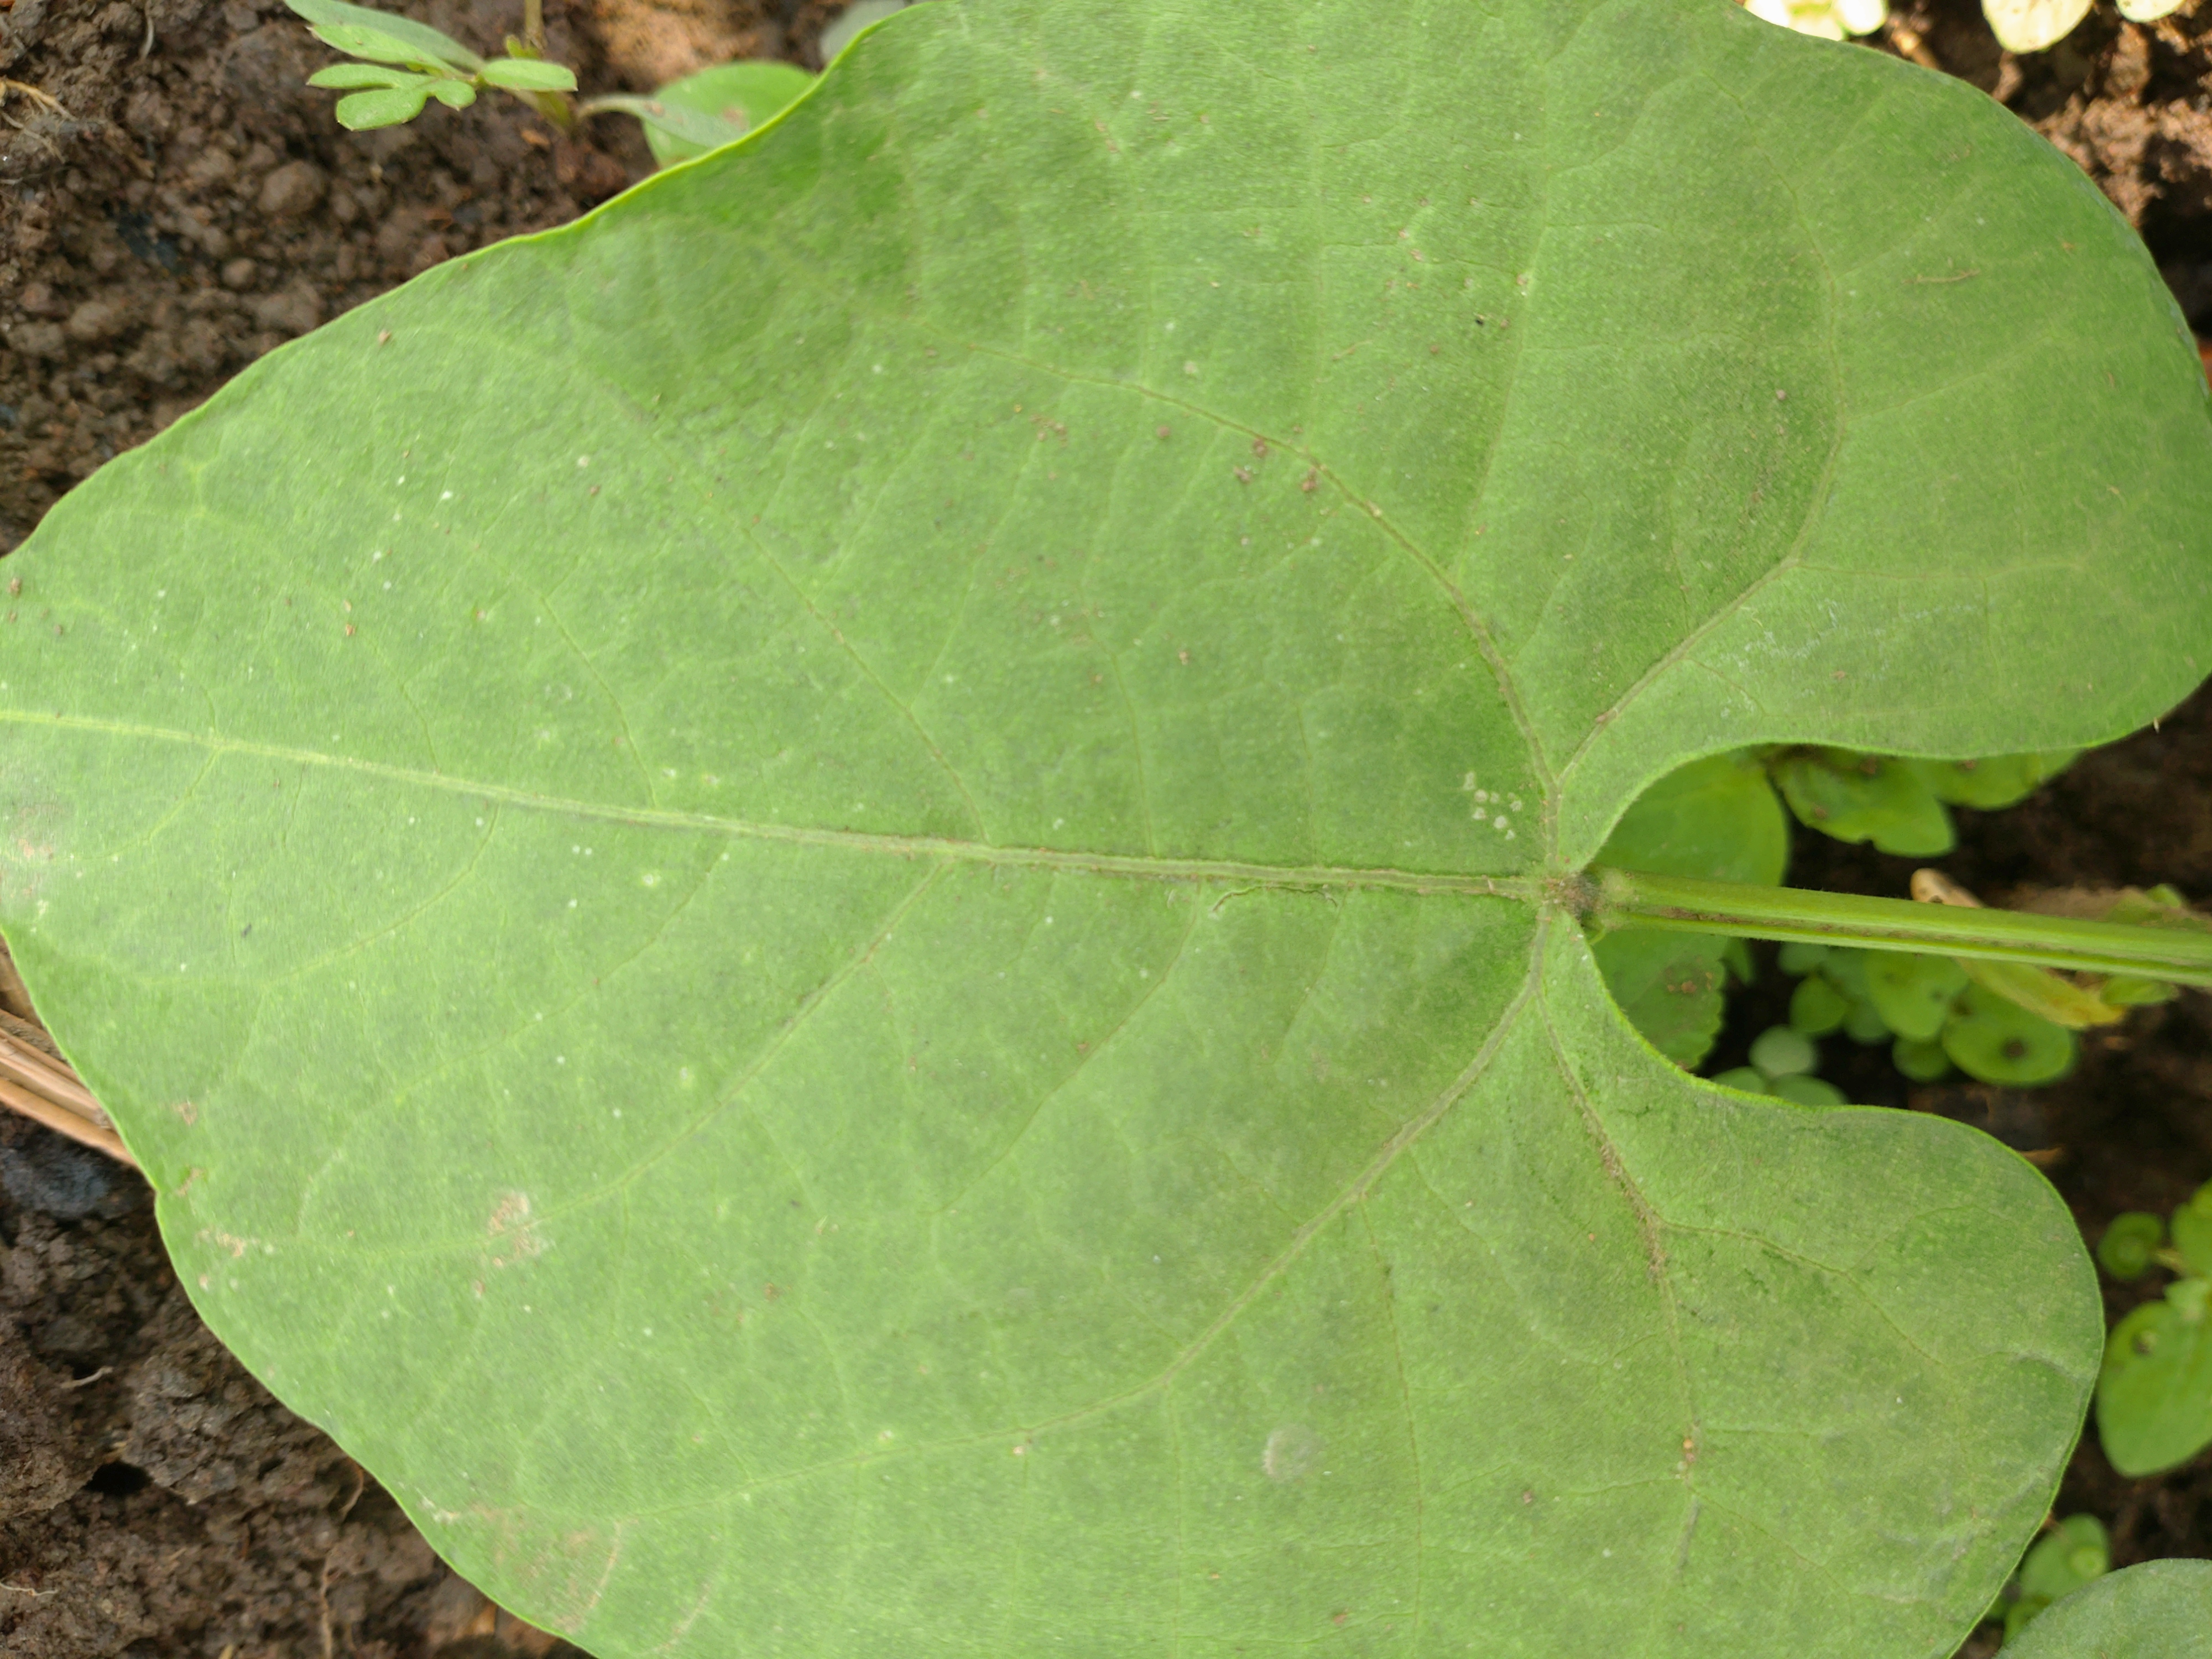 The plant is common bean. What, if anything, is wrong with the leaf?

healthy
